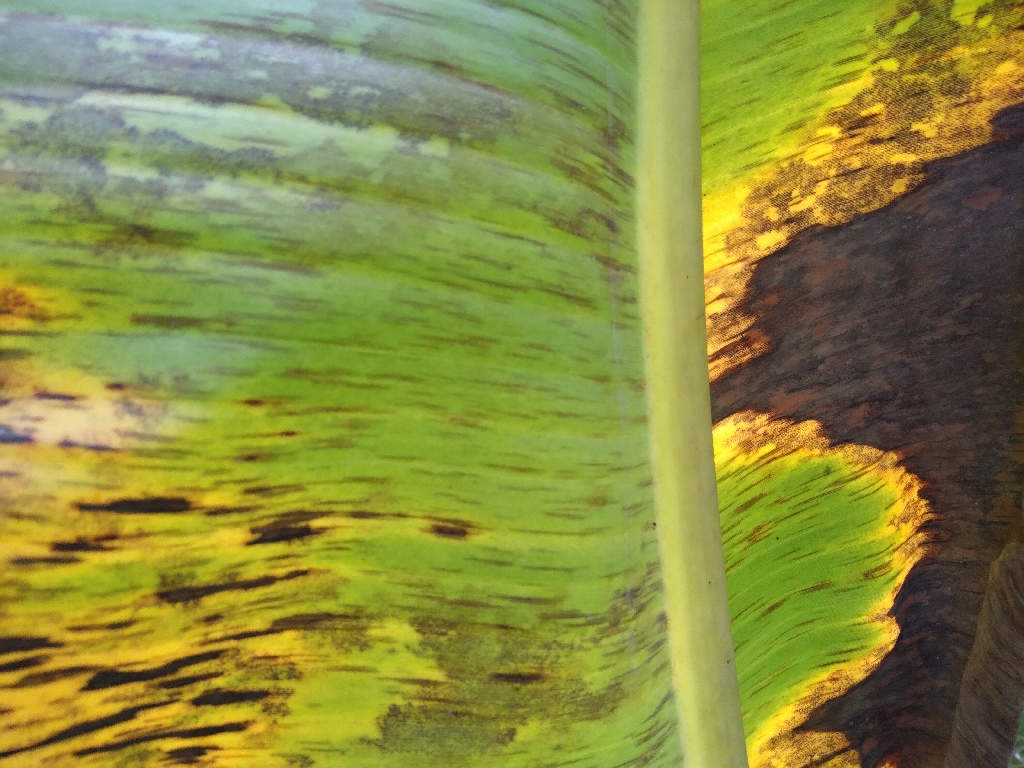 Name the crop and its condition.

banana, black sigatoka
